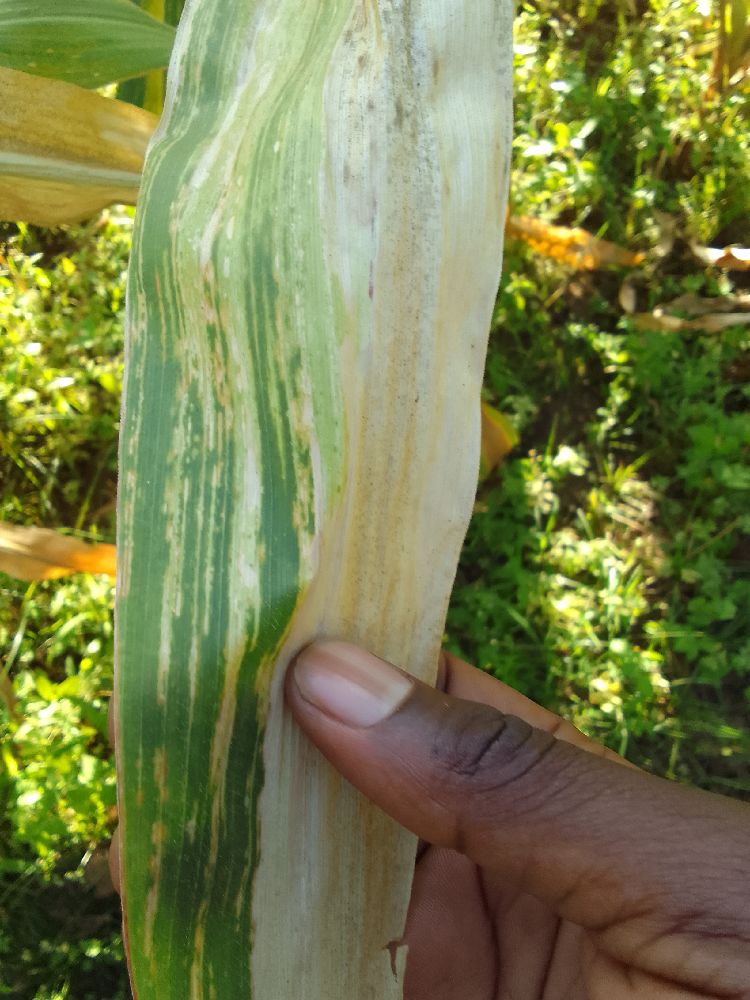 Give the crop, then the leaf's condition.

maize, maize lethal necrosis
